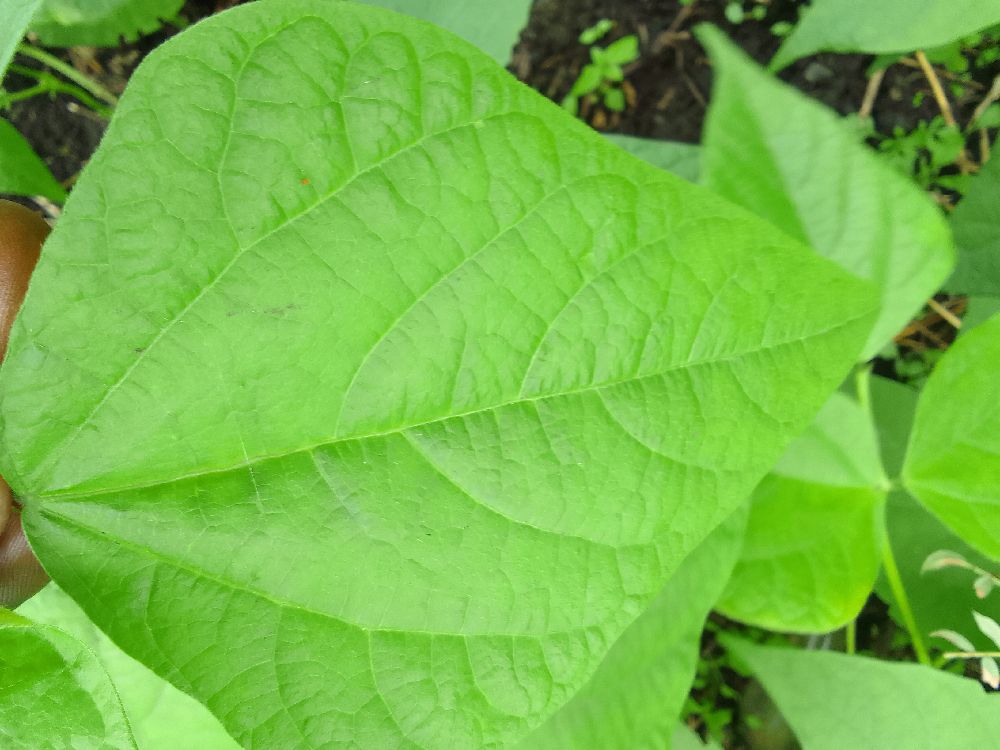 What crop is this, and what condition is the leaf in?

common bean, healthy
